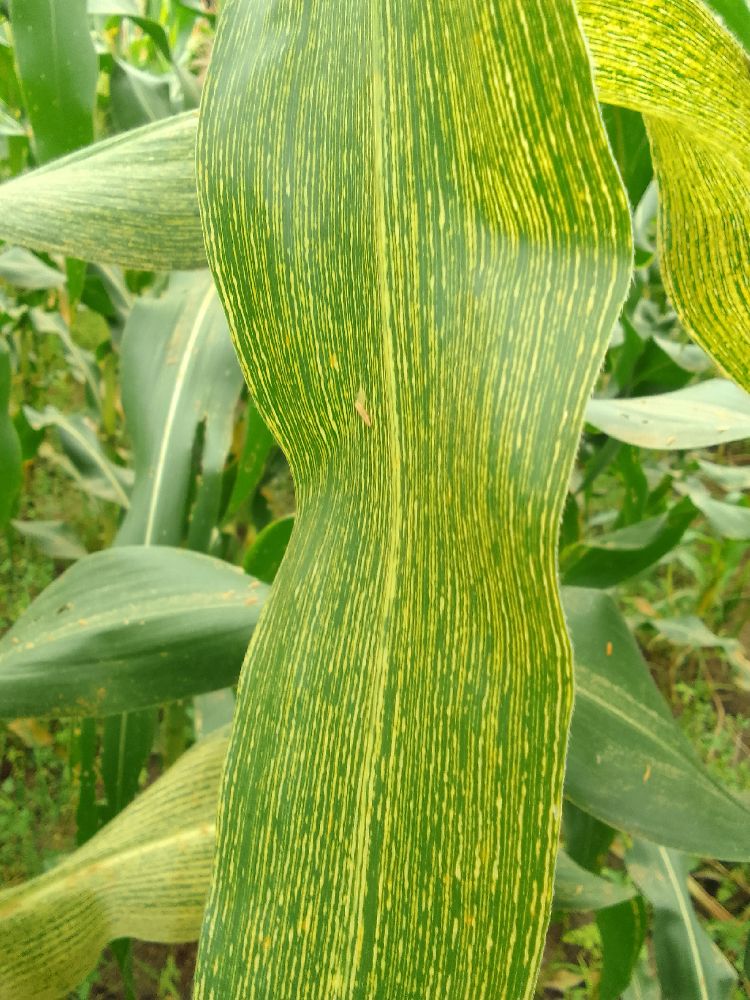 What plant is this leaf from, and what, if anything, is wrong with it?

maize, maize streak virus
